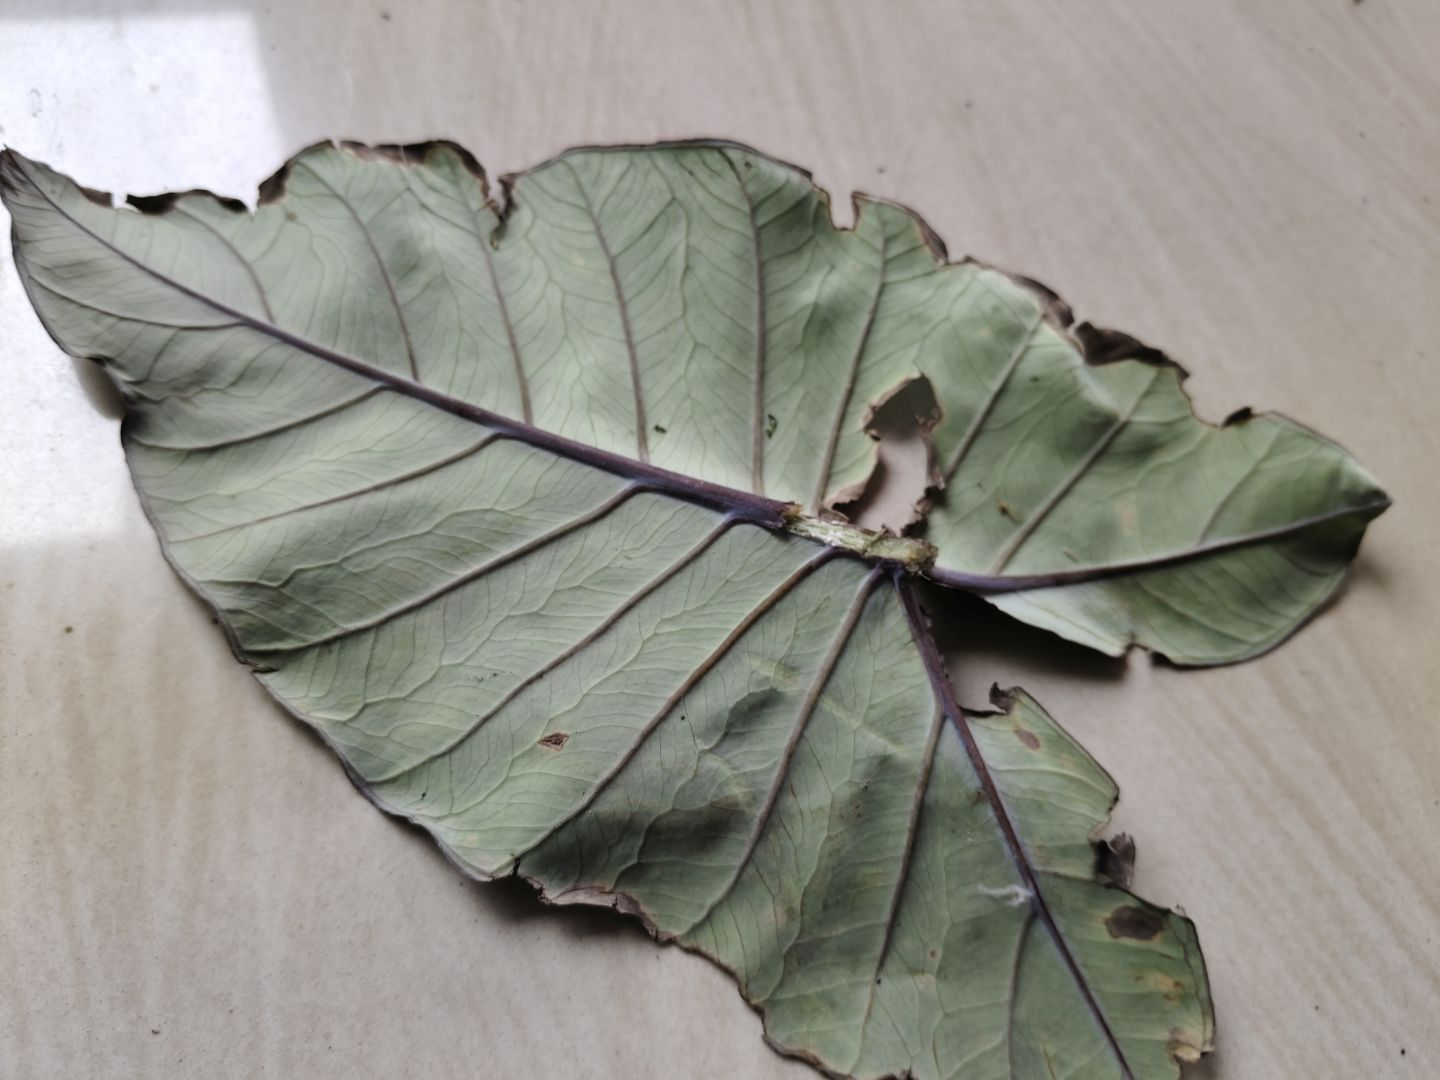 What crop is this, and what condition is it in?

taro, leaf blight
